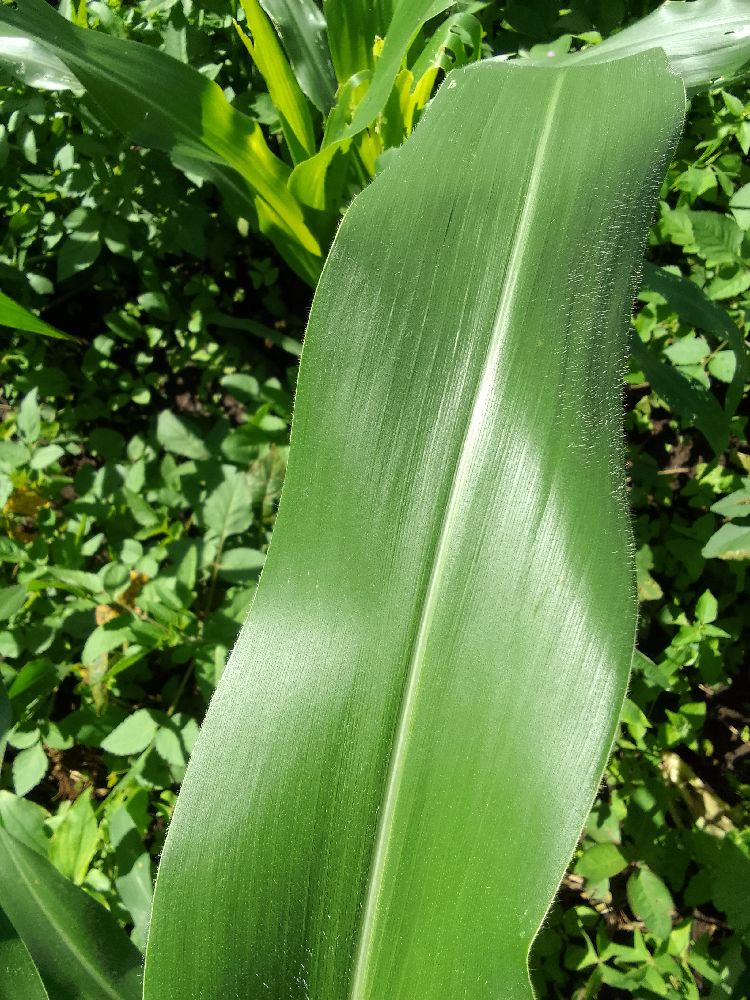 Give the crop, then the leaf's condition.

maize, healthy
